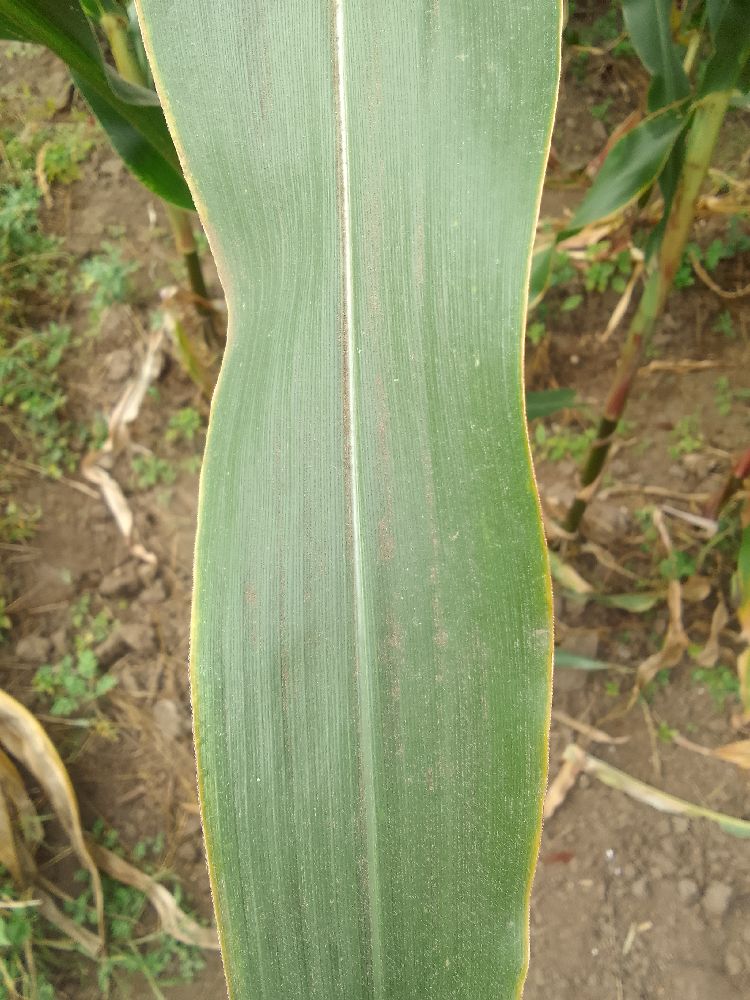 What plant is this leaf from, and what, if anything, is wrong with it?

maize, healthy
